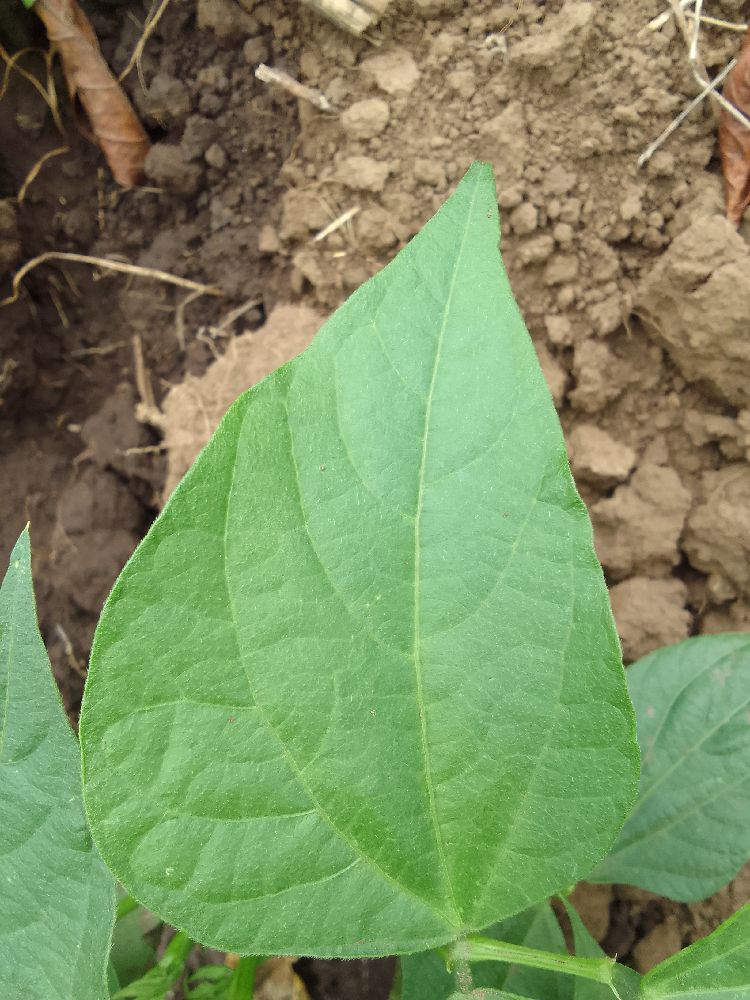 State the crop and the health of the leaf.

common bean, healthy
